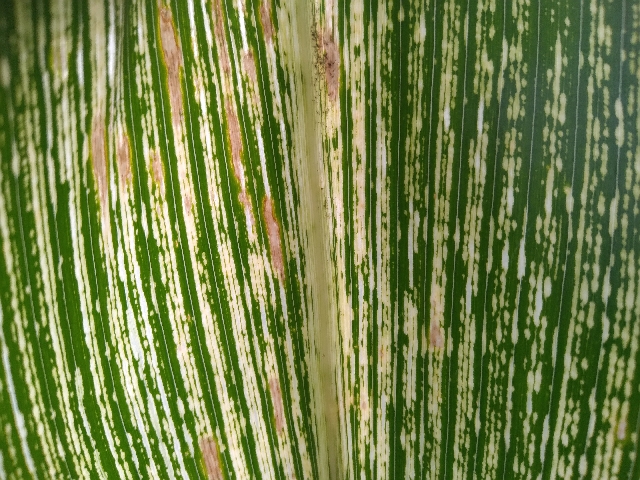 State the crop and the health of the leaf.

maize, maize streak virus
